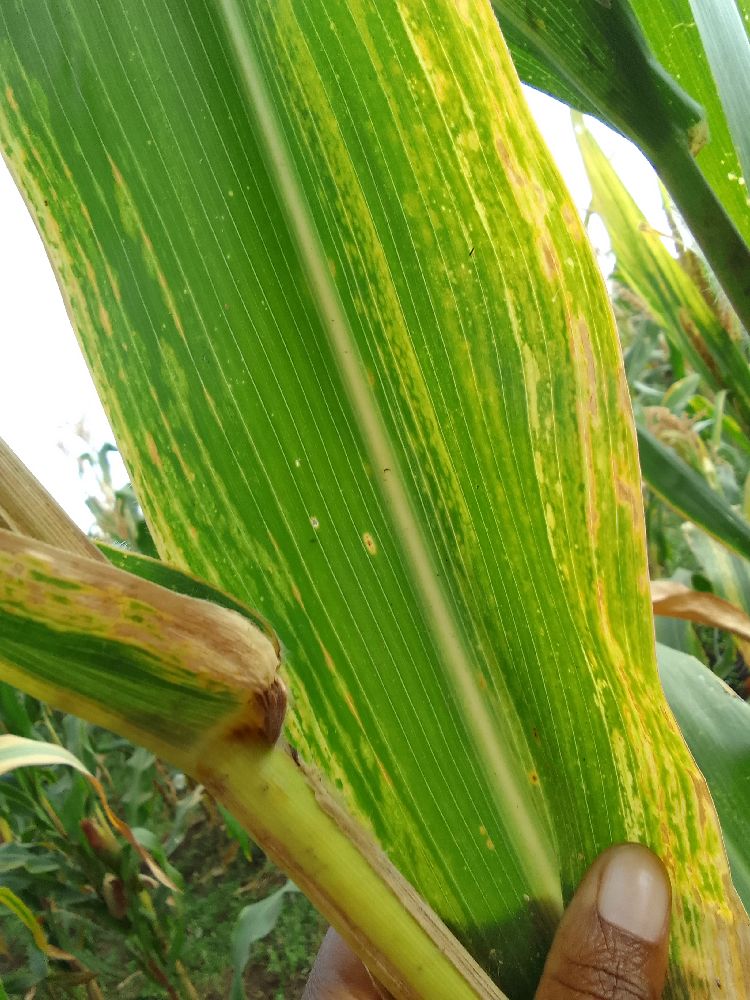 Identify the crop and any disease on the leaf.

maize, maize lethal necrosis
